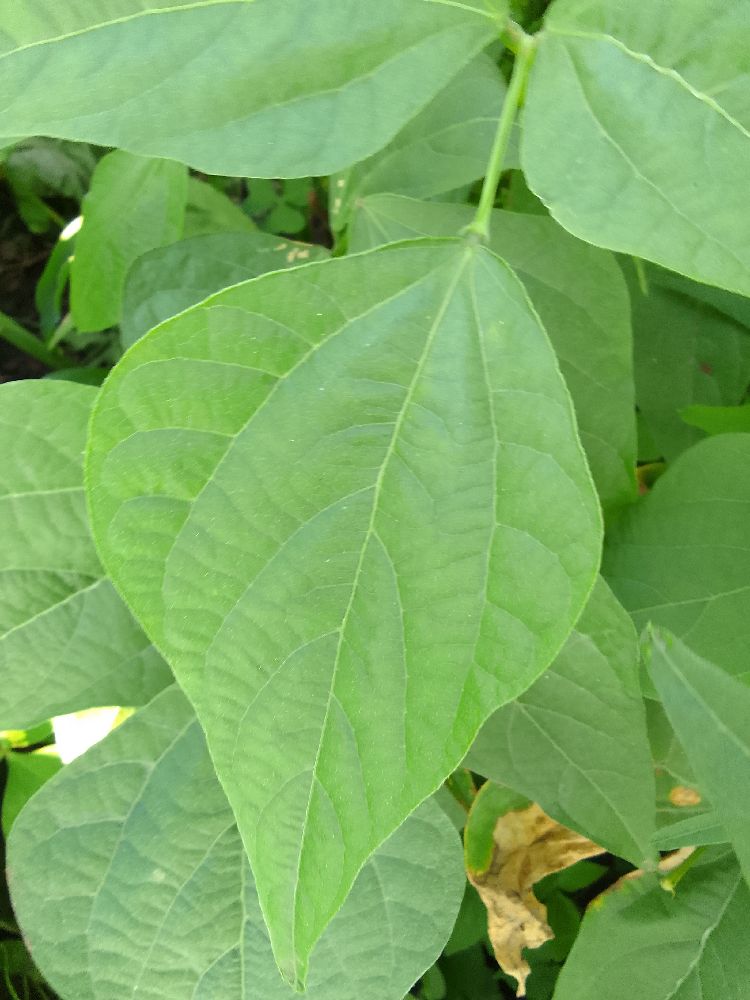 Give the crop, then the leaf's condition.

common bean, healthy
